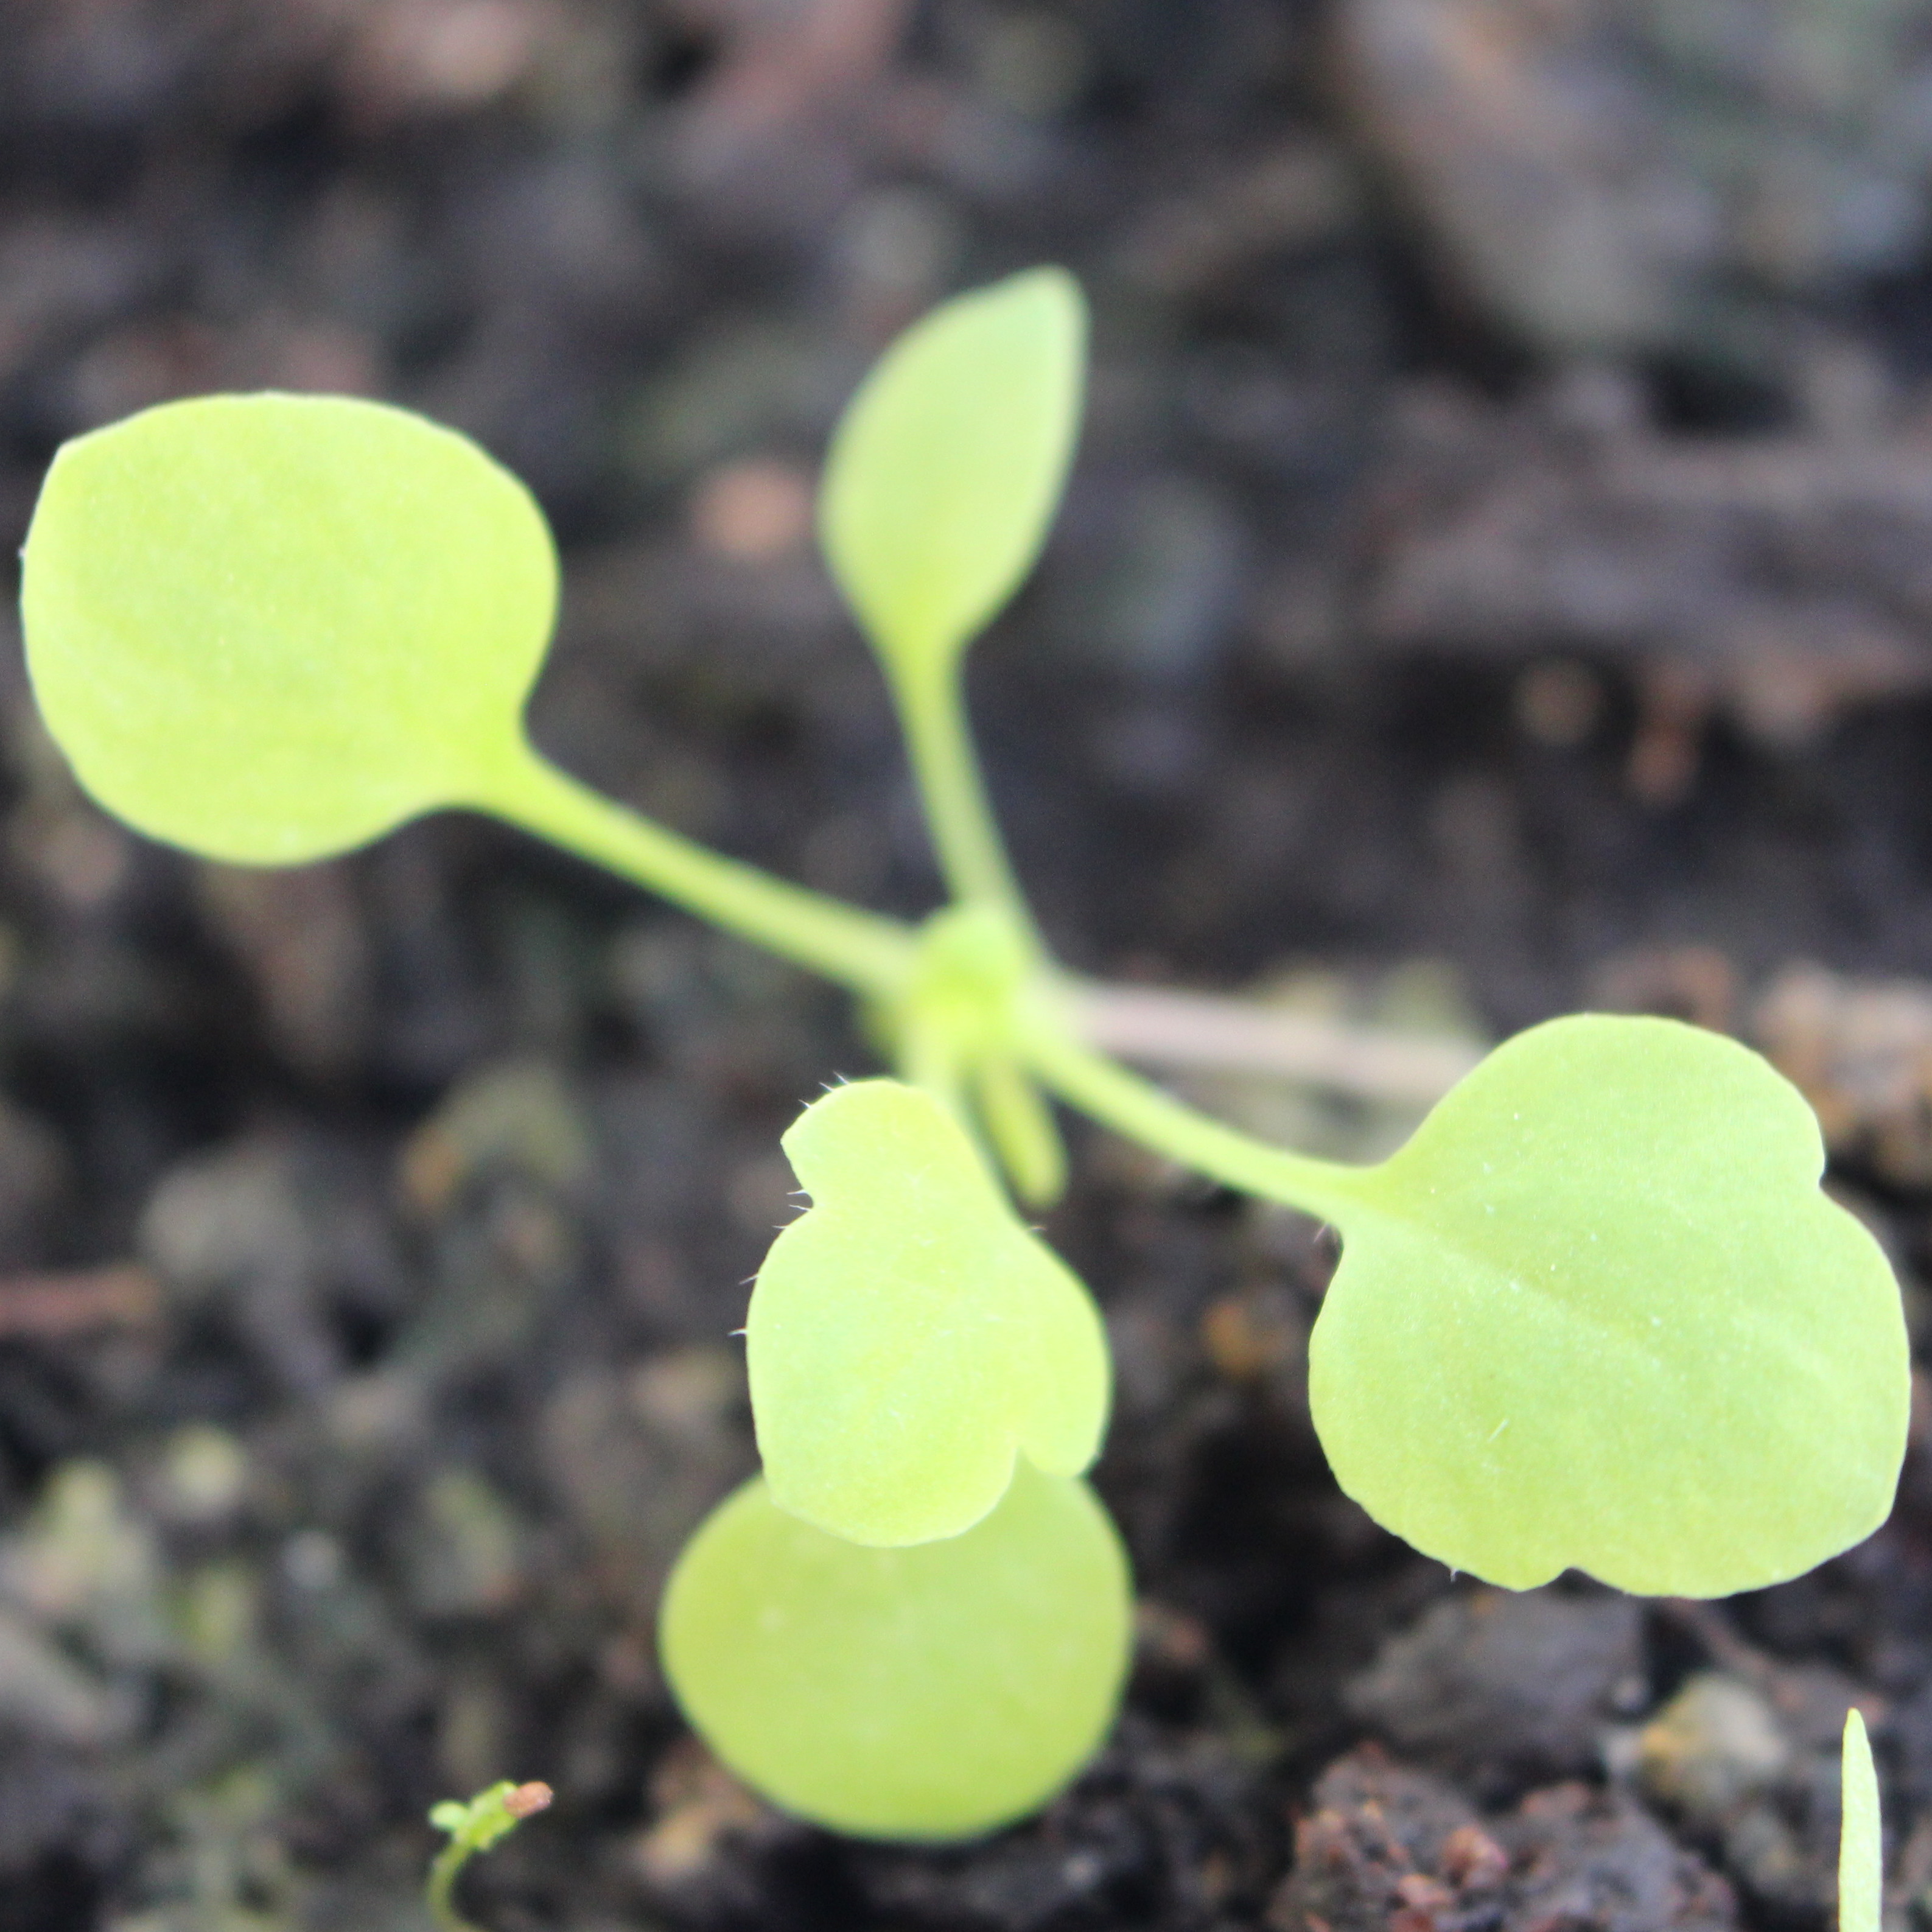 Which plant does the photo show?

Papaver rhoeas
